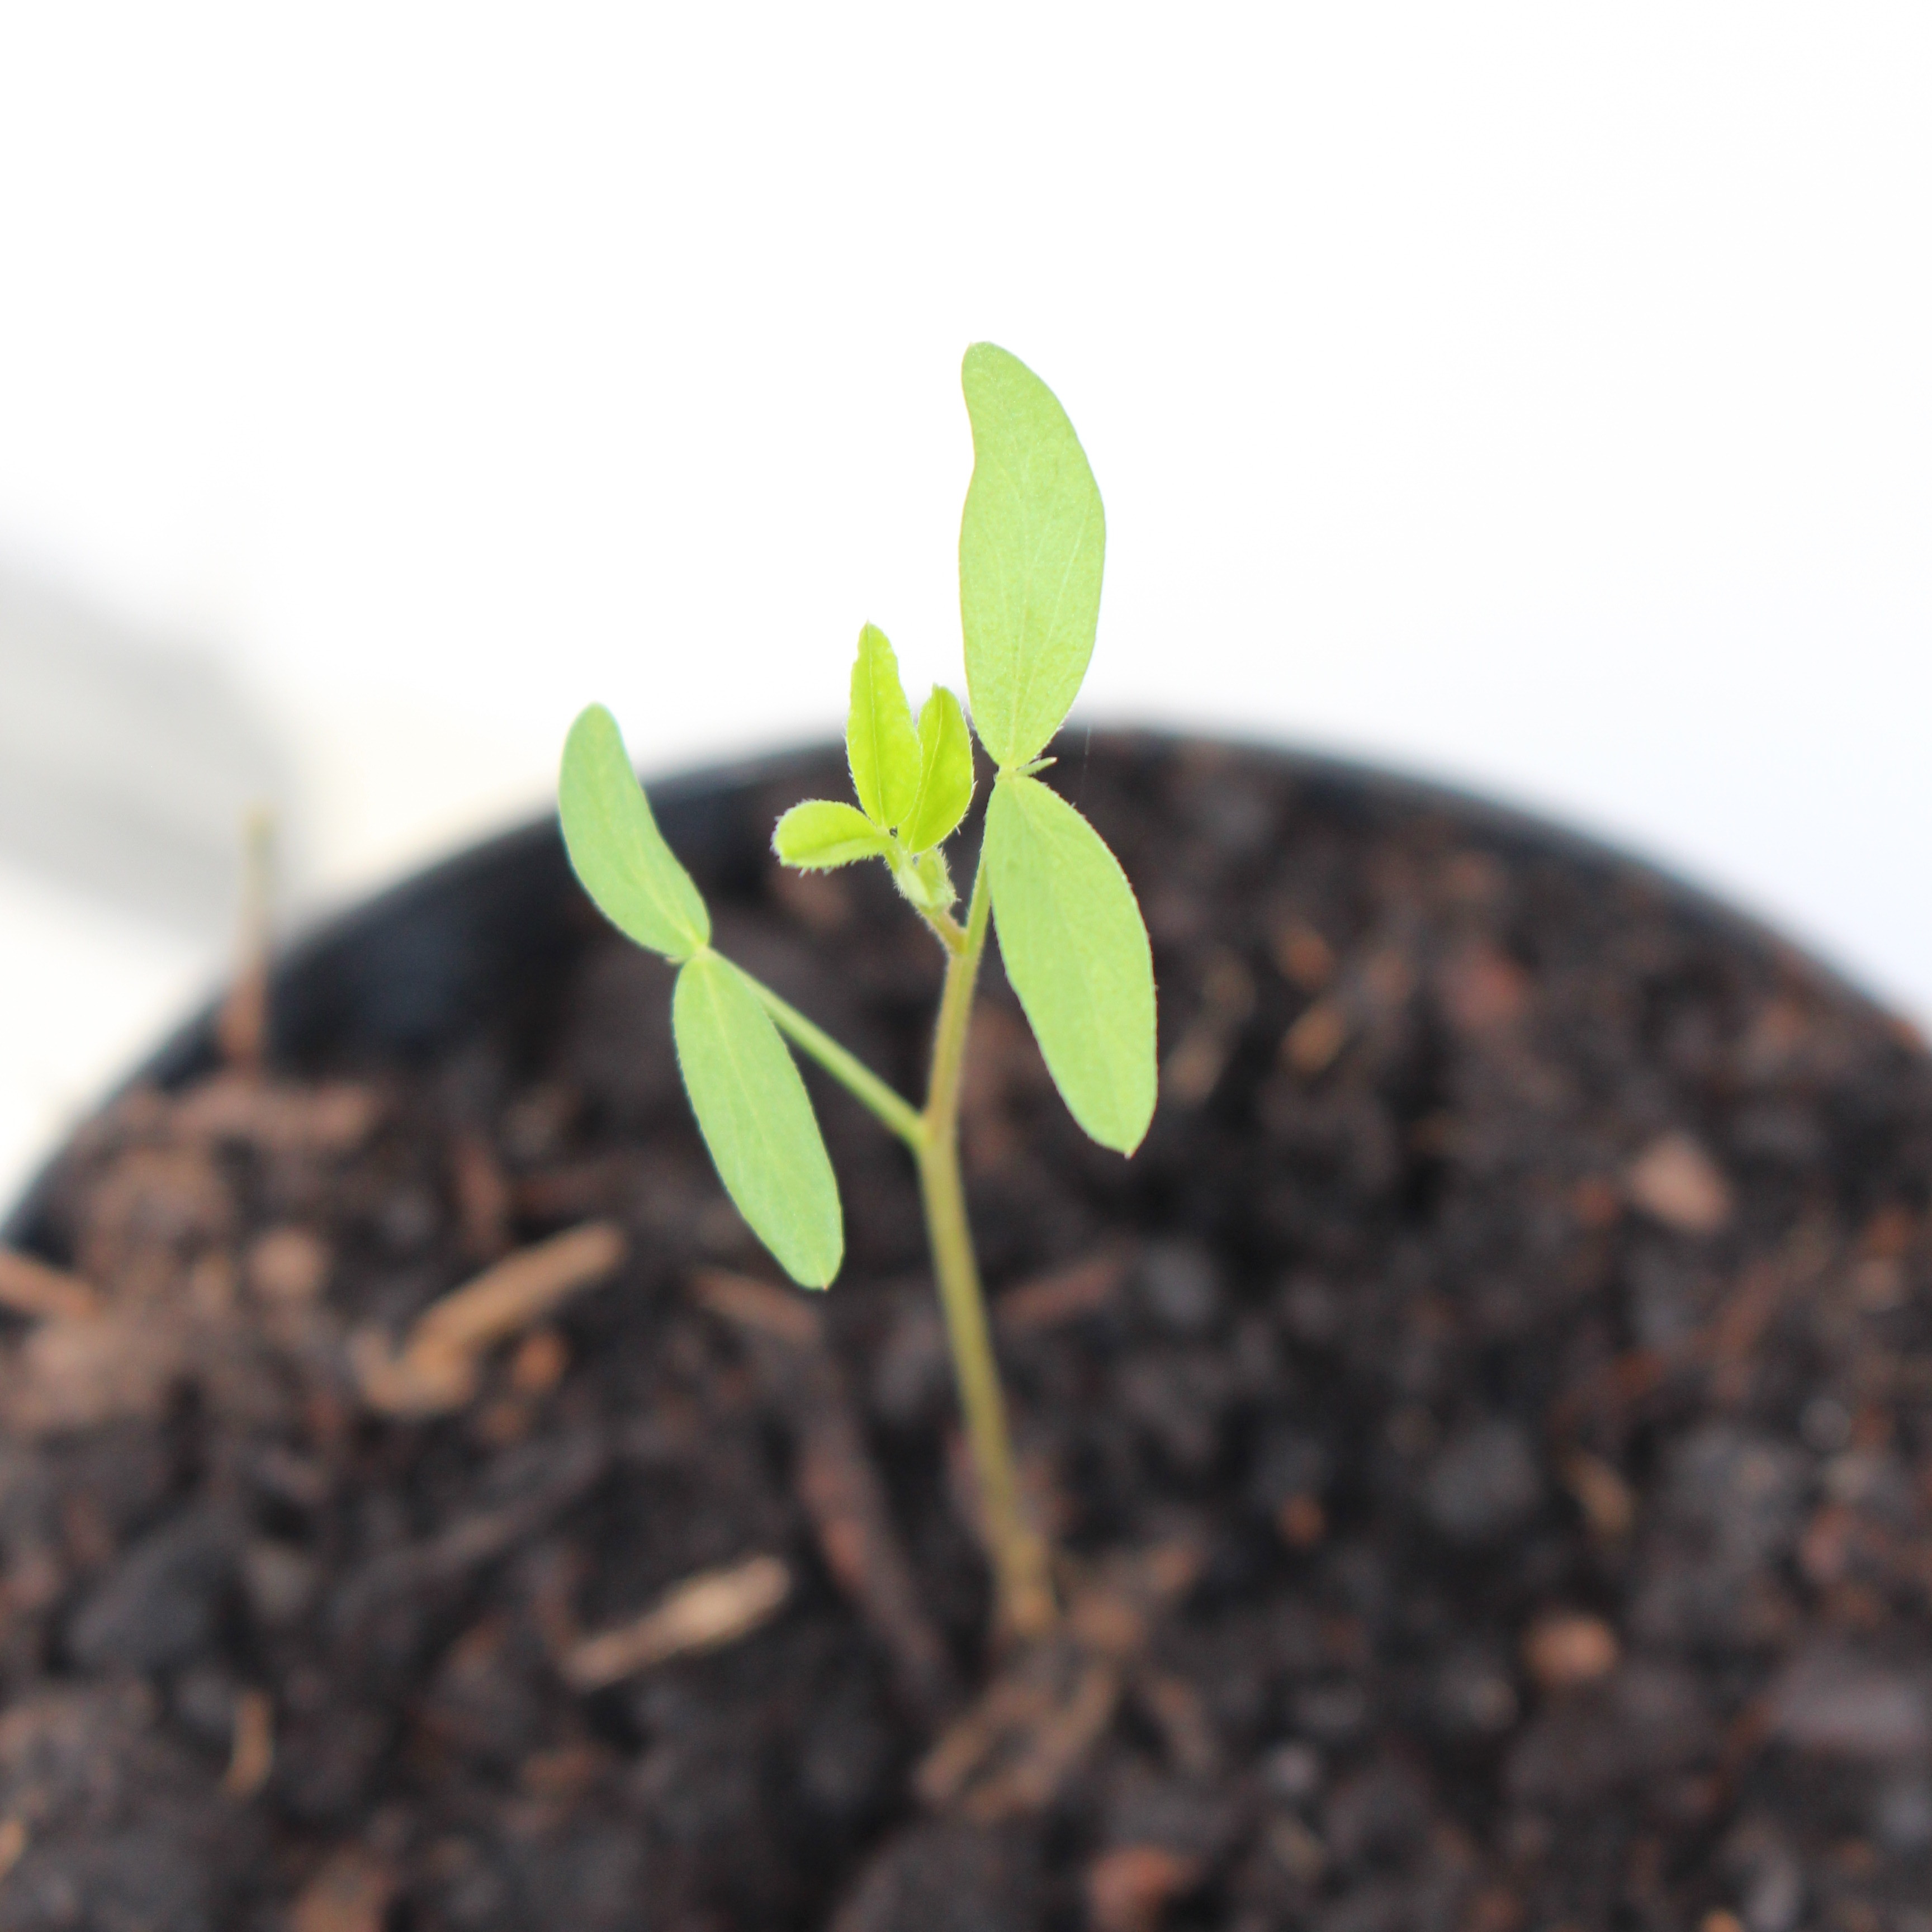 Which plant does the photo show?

Vicia sativa
